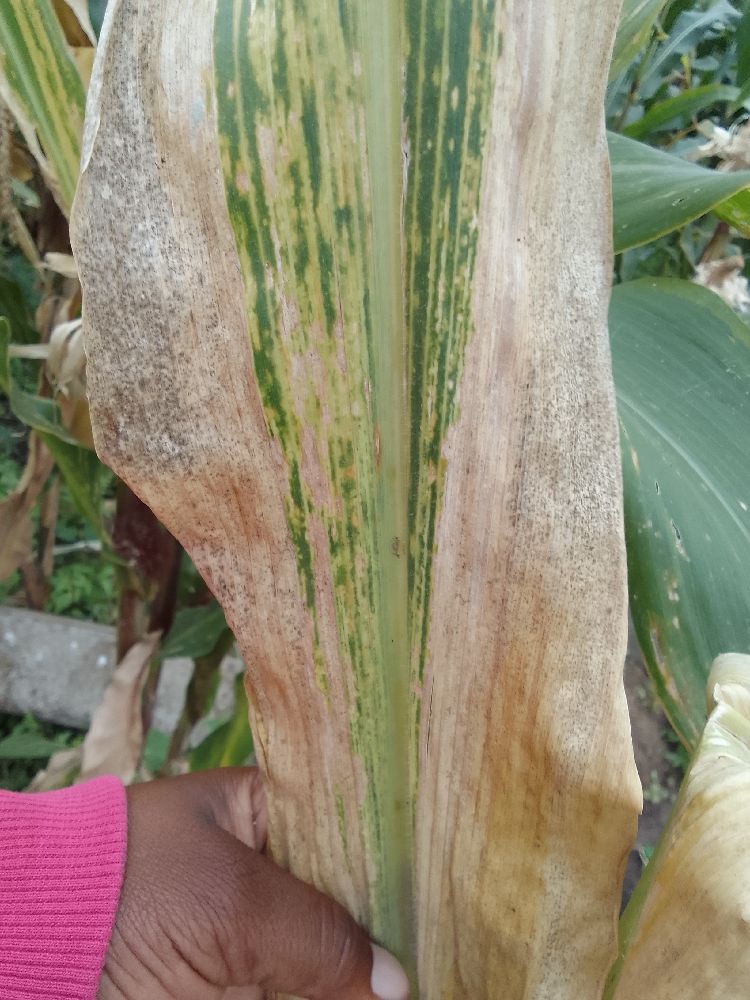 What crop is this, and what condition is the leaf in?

maize, maize lethal necrosis
